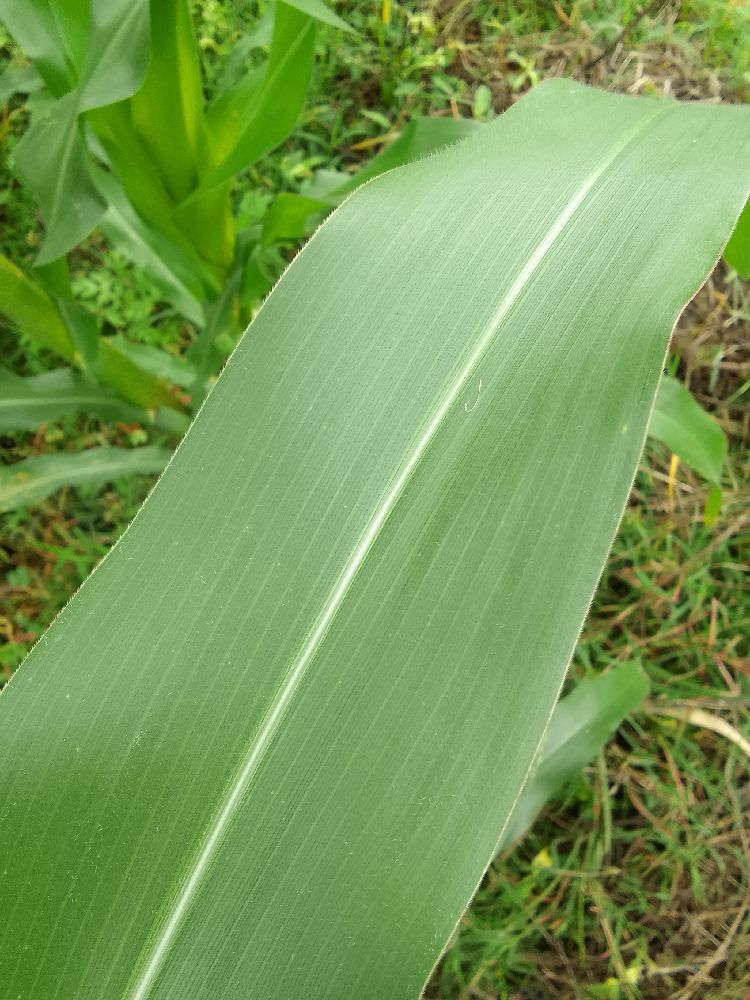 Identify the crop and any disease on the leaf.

maize, healthy
